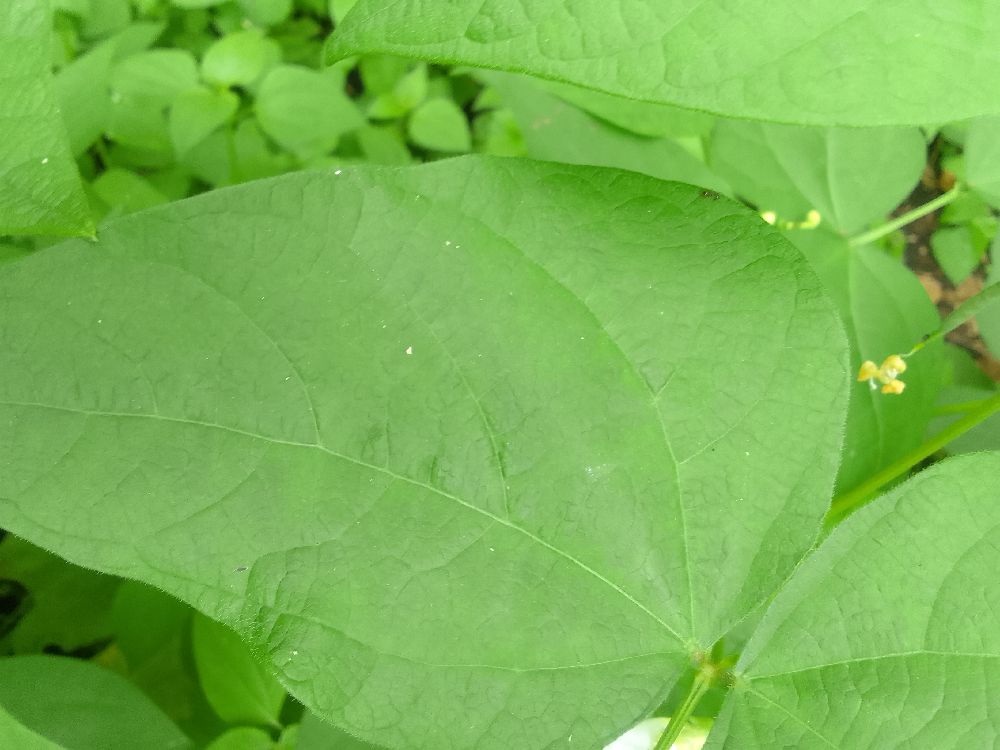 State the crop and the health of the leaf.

common bean, healthy
